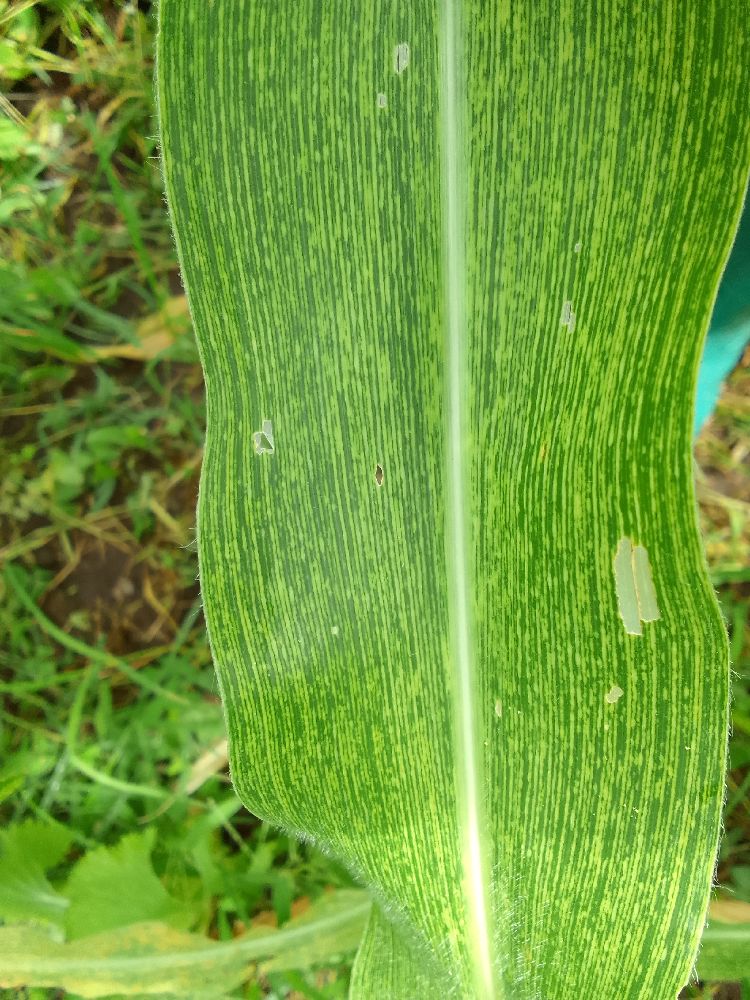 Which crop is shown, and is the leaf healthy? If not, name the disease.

maize, maize streak virus
